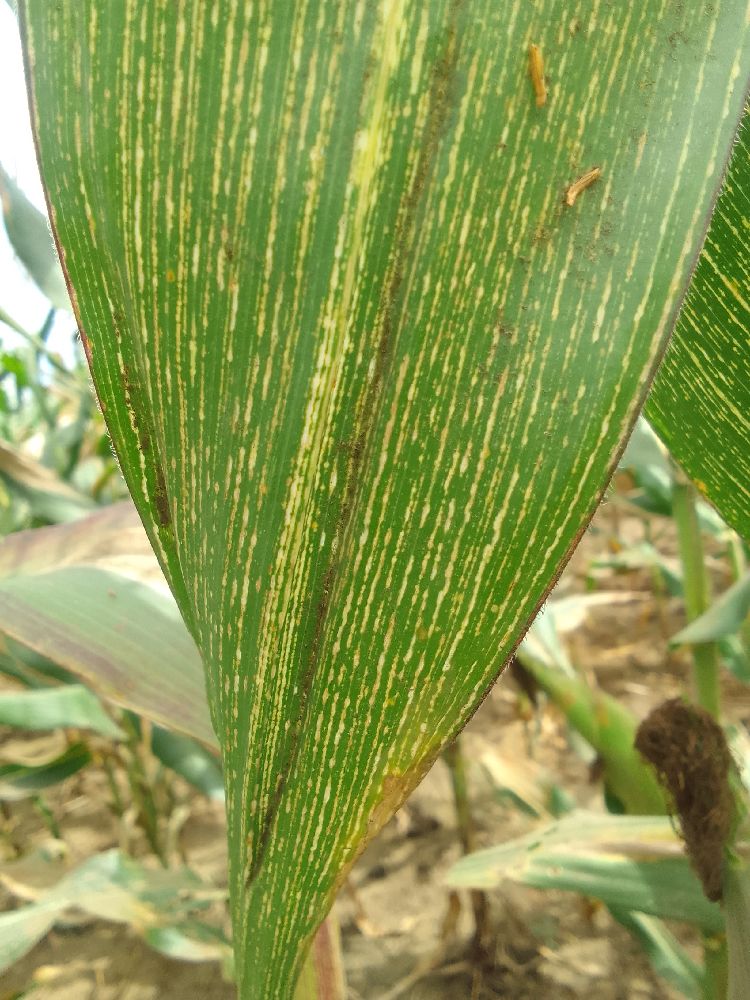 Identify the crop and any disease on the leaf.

maize, maize streak virus
